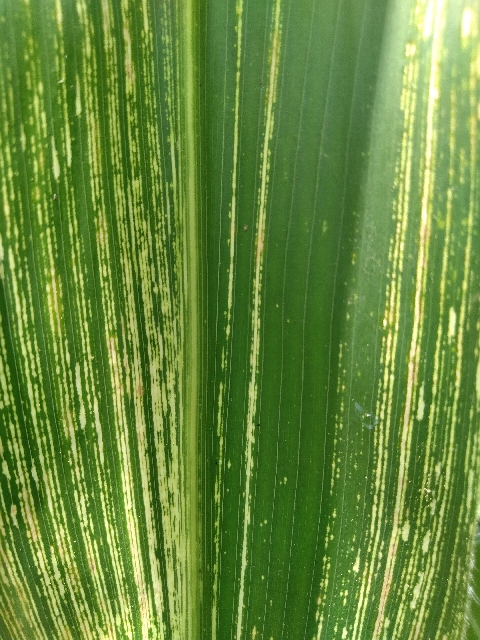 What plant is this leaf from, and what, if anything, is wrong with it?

maize, maize streak virus
